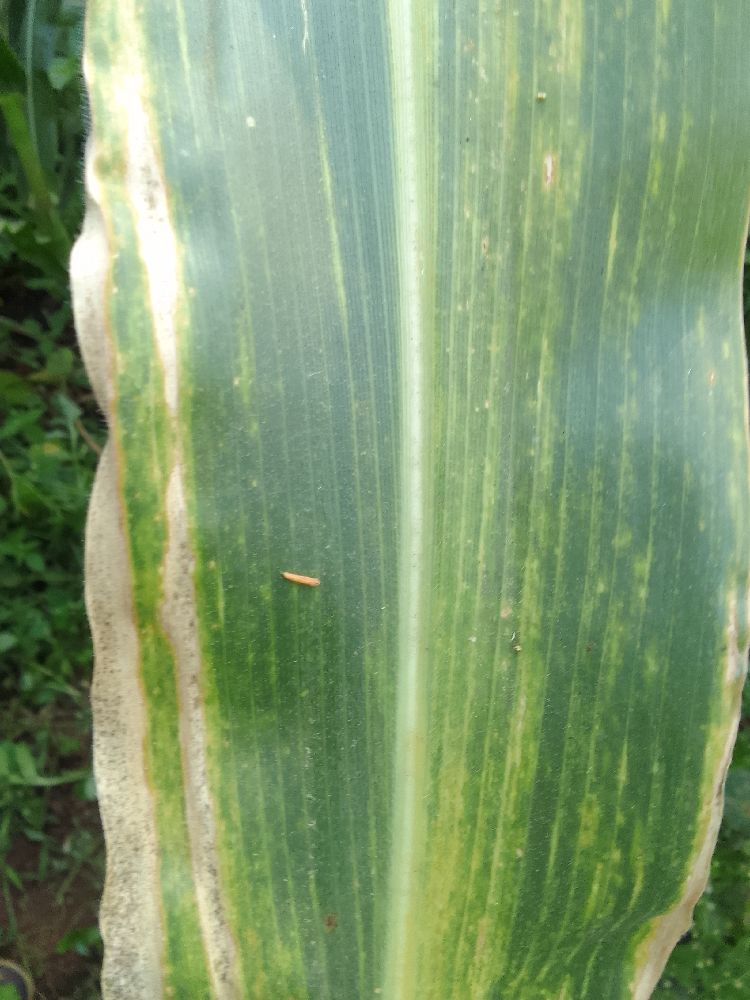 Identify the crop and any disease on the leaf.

maize, maize lethal necrosis
